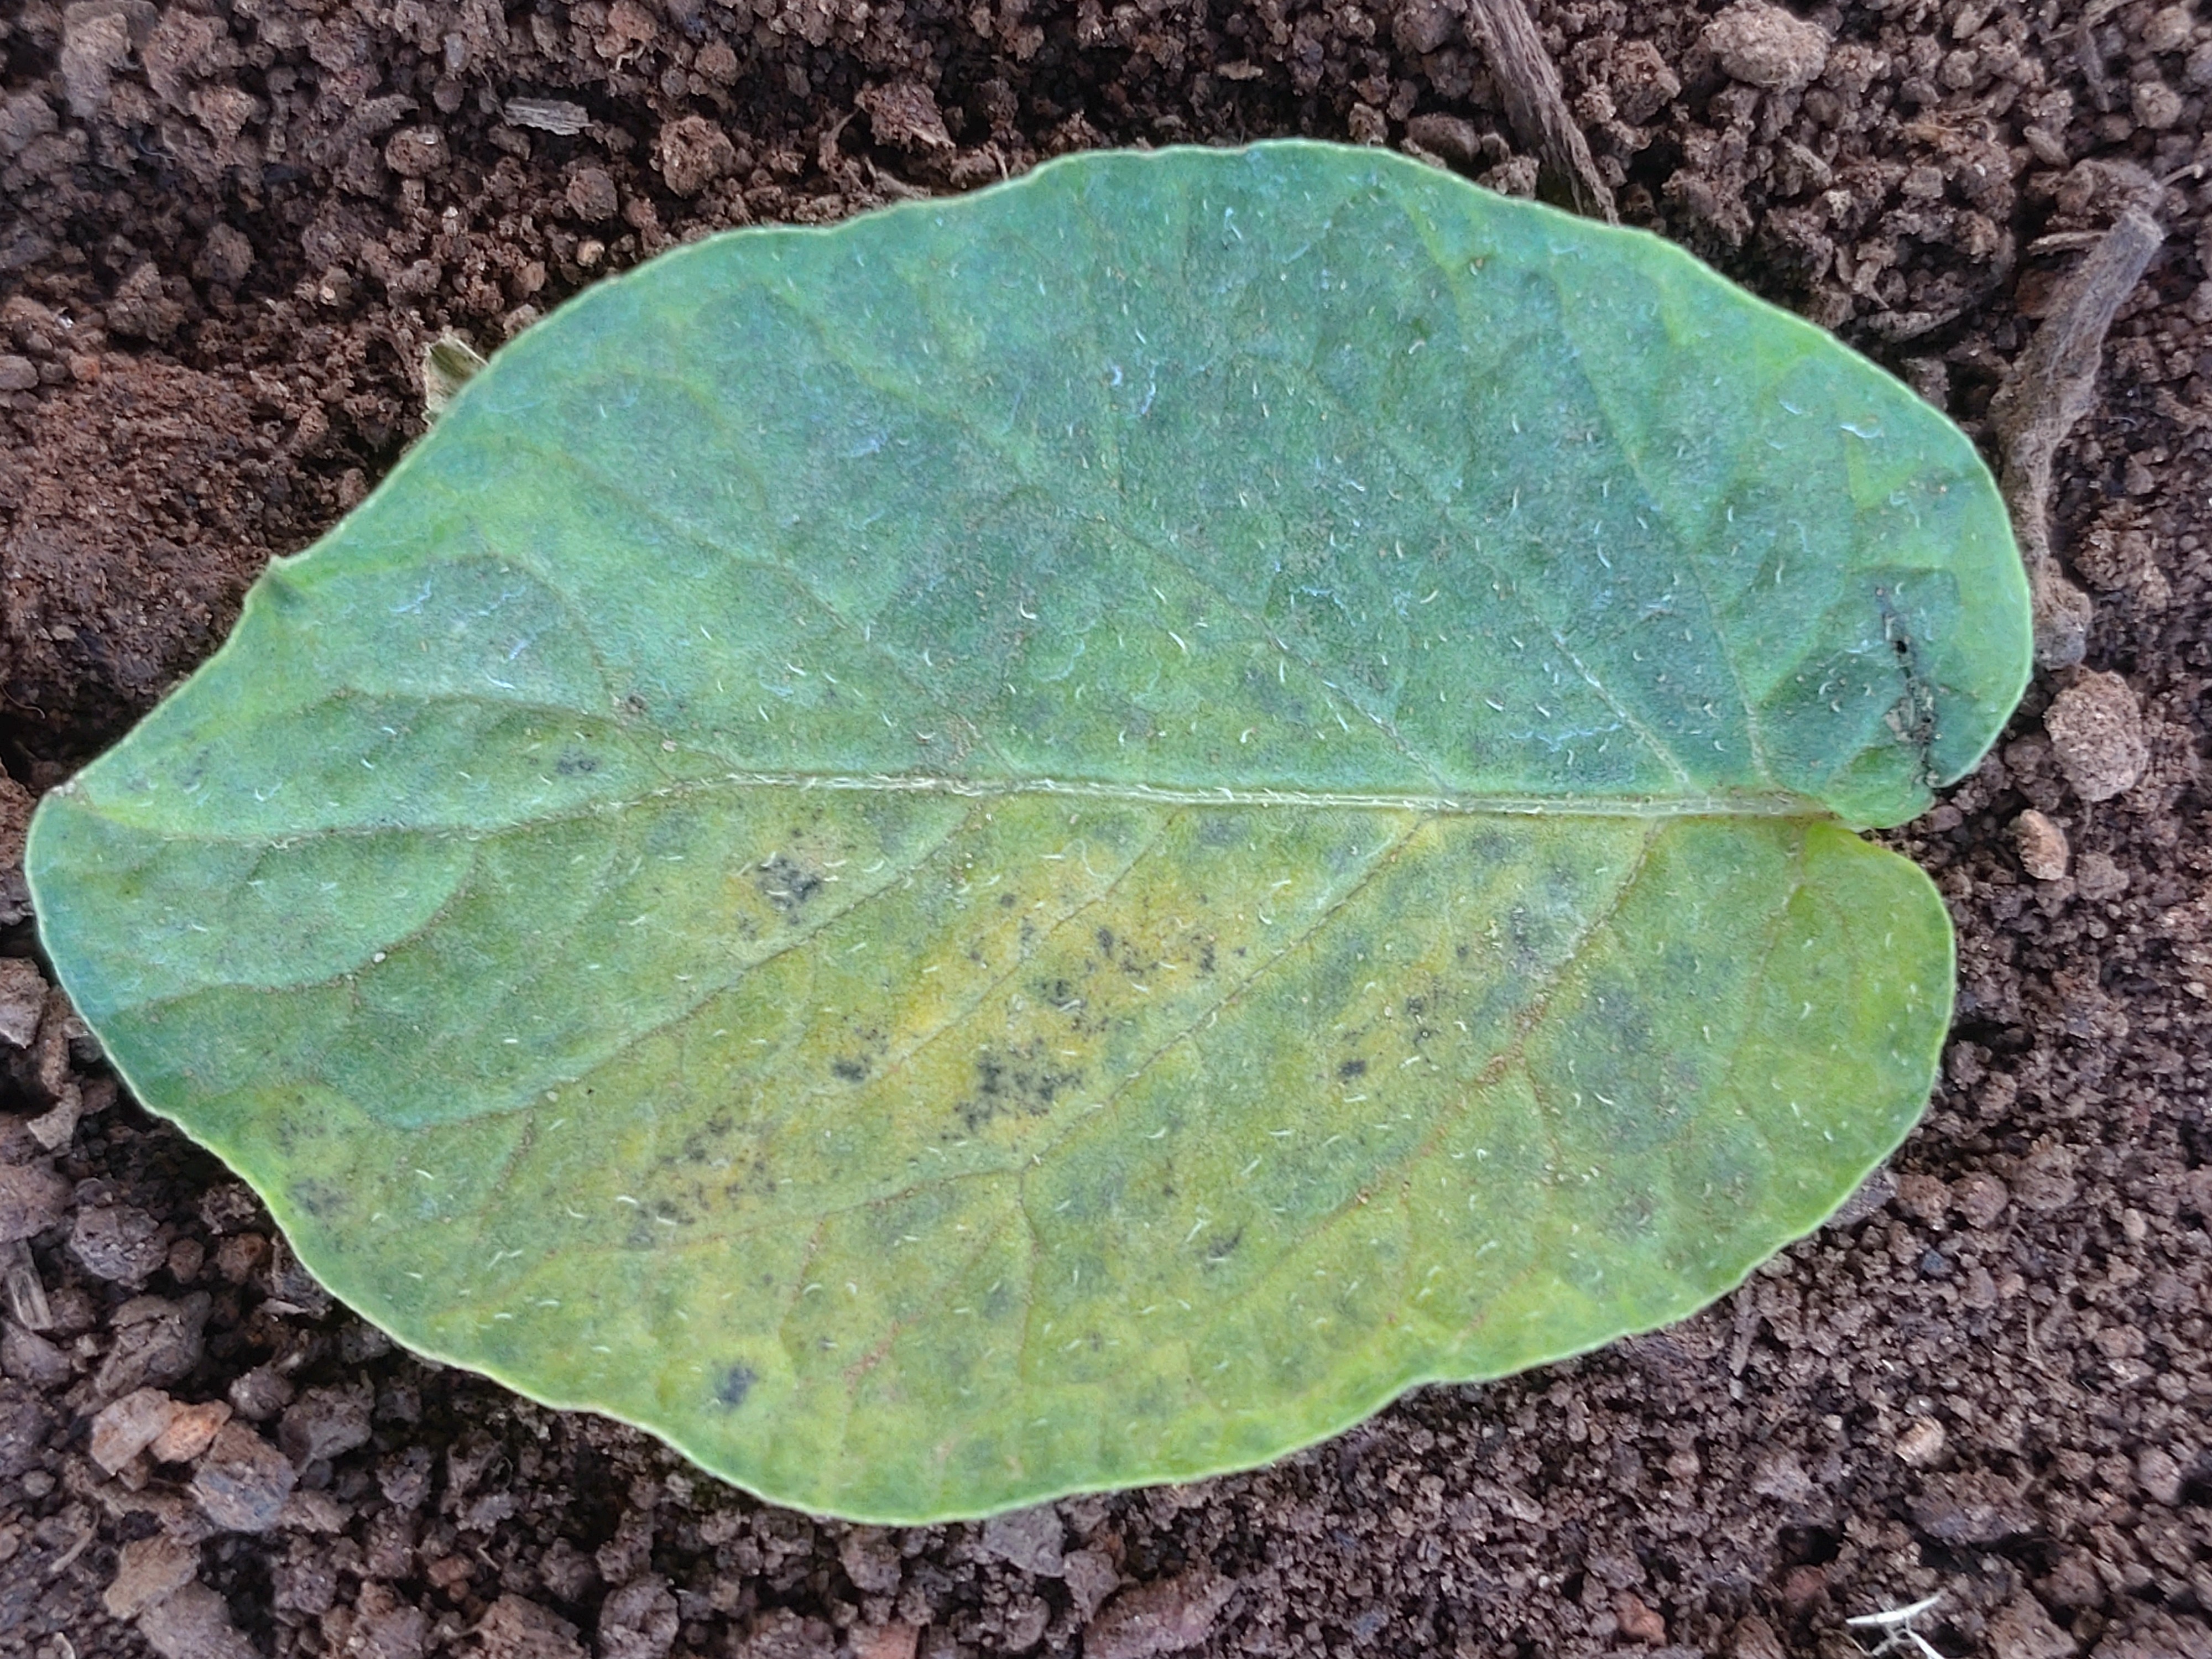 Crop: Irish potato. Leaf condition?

late blight
